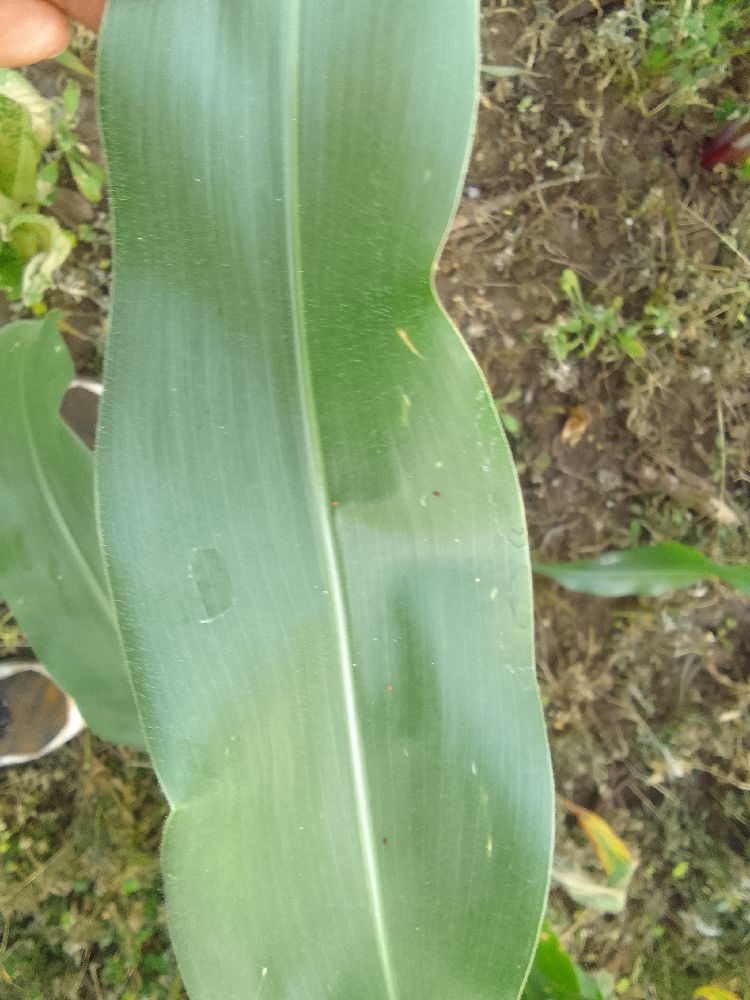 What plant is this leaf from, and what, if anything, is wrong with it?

maize, healthy
